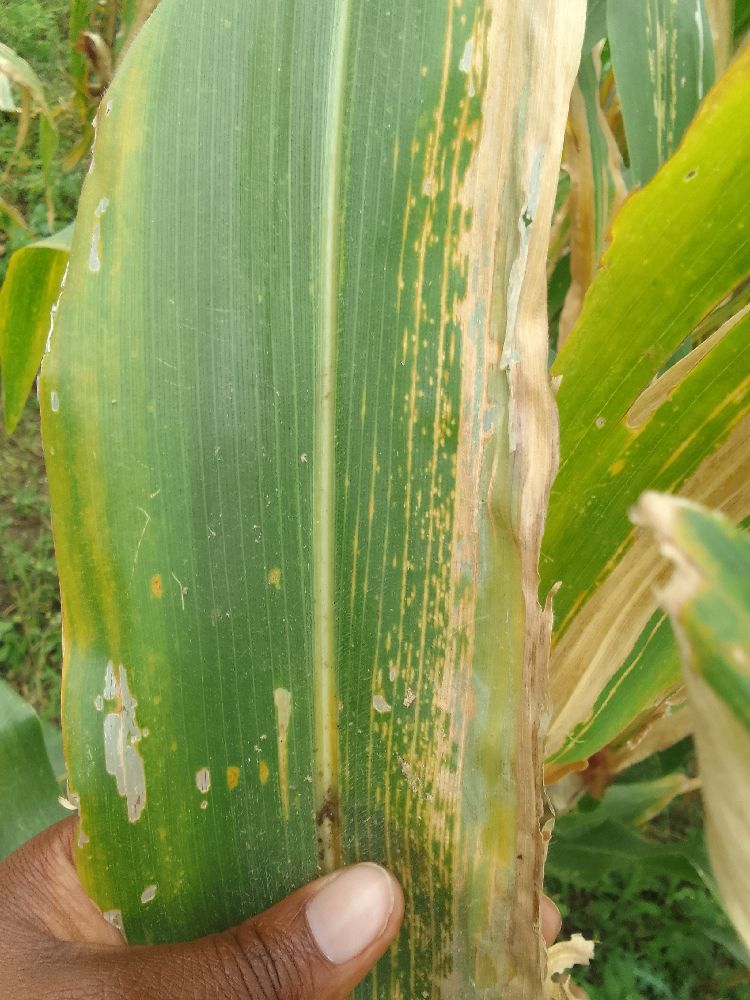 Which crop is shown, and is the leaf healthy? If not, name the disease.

maize, maize lethal necrosis
